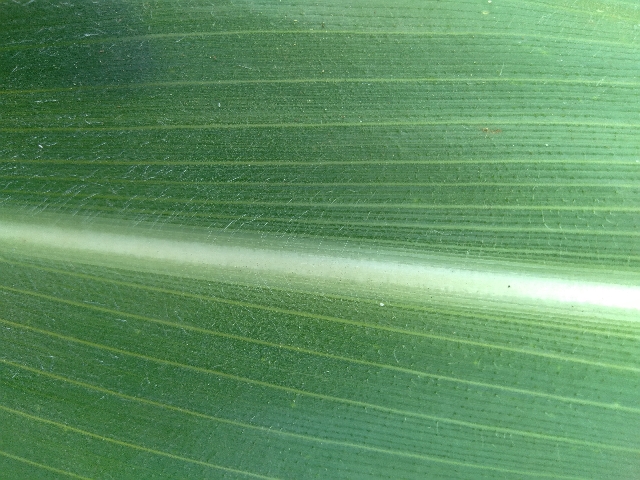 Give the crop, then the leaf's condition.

maize, healthy
